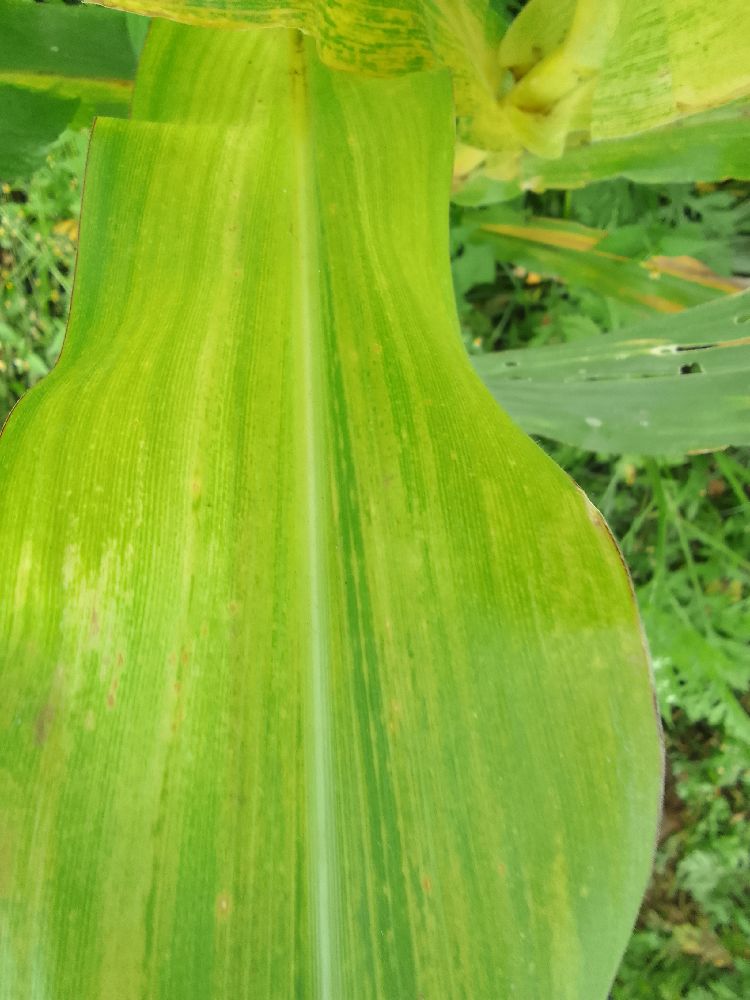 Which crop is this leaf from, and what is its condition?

maize, maize lethal necrosis
